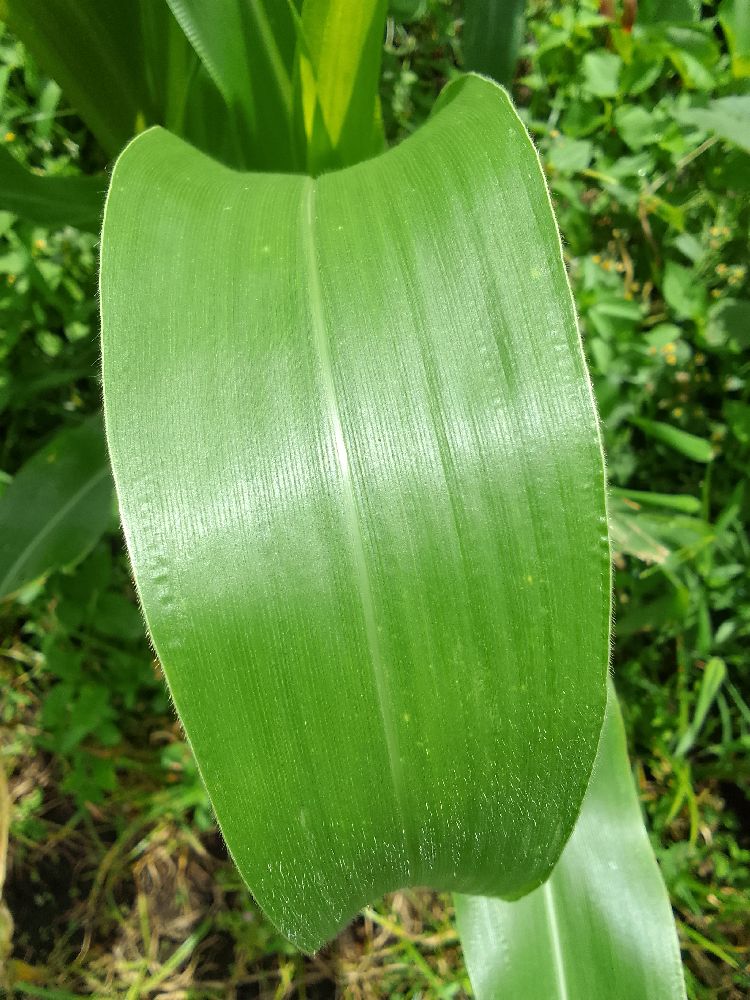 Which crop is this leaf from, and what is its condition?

maize, healthy
